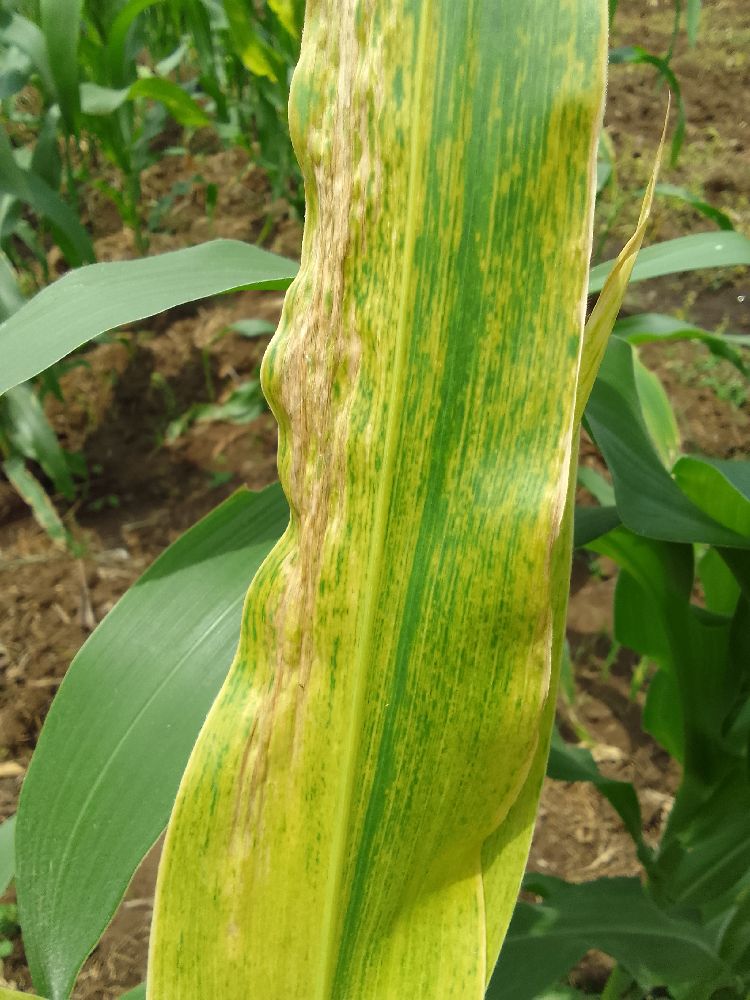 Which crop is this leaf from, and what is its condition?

maize, maize lethal necrosis
